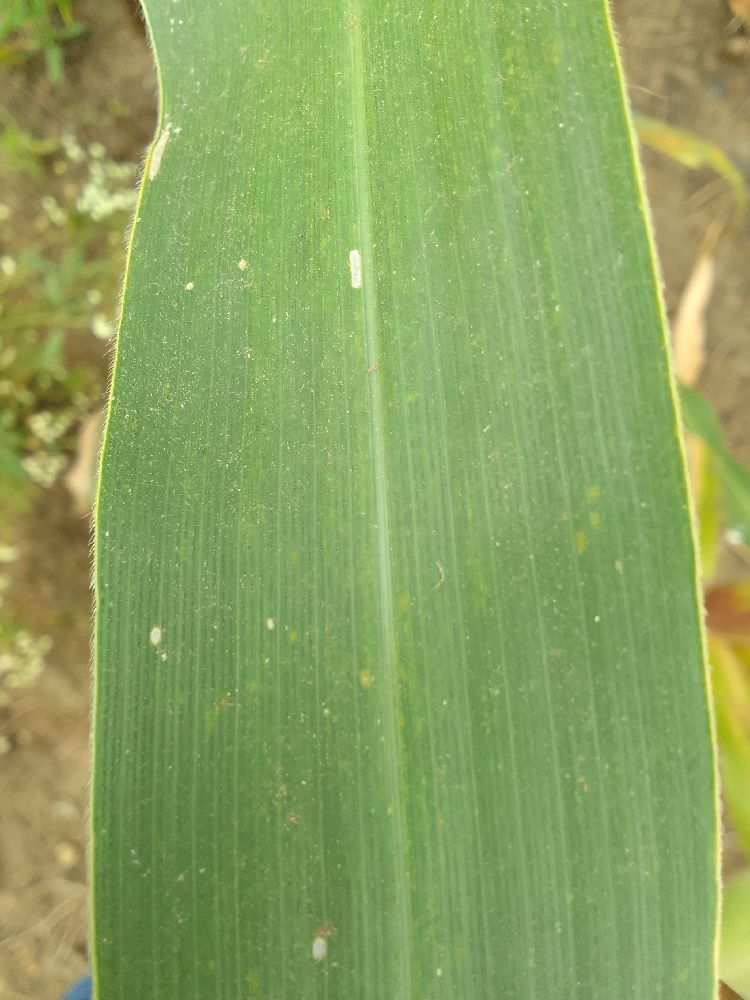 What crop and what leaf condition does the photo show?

maize, healthy
